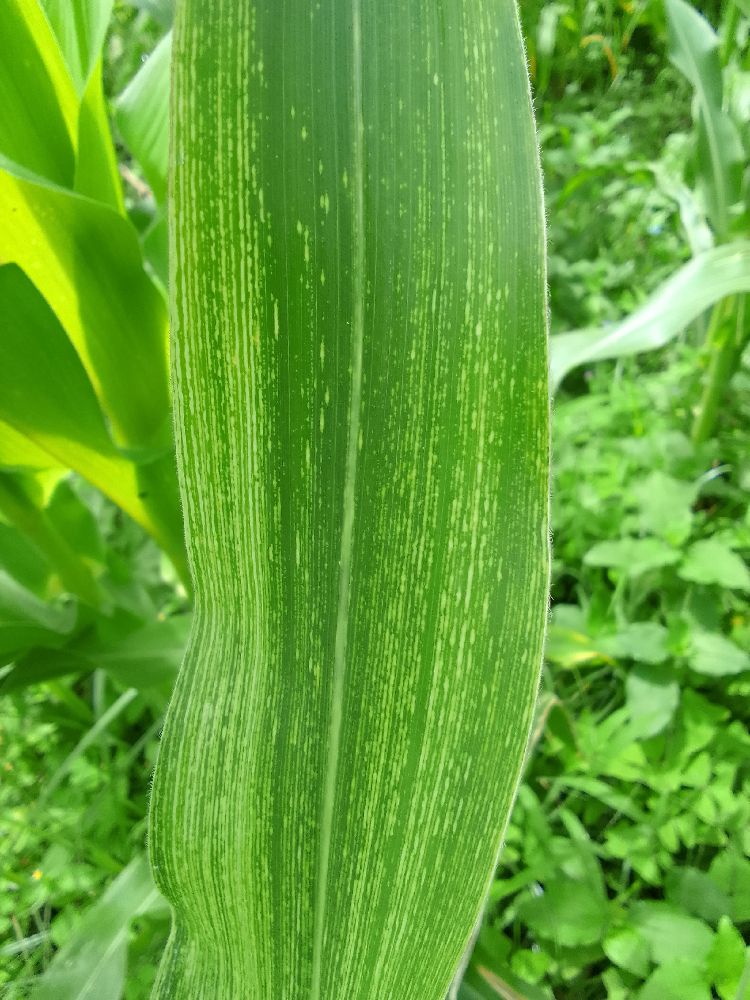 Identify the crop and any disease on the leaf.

maize, maize streak virus
